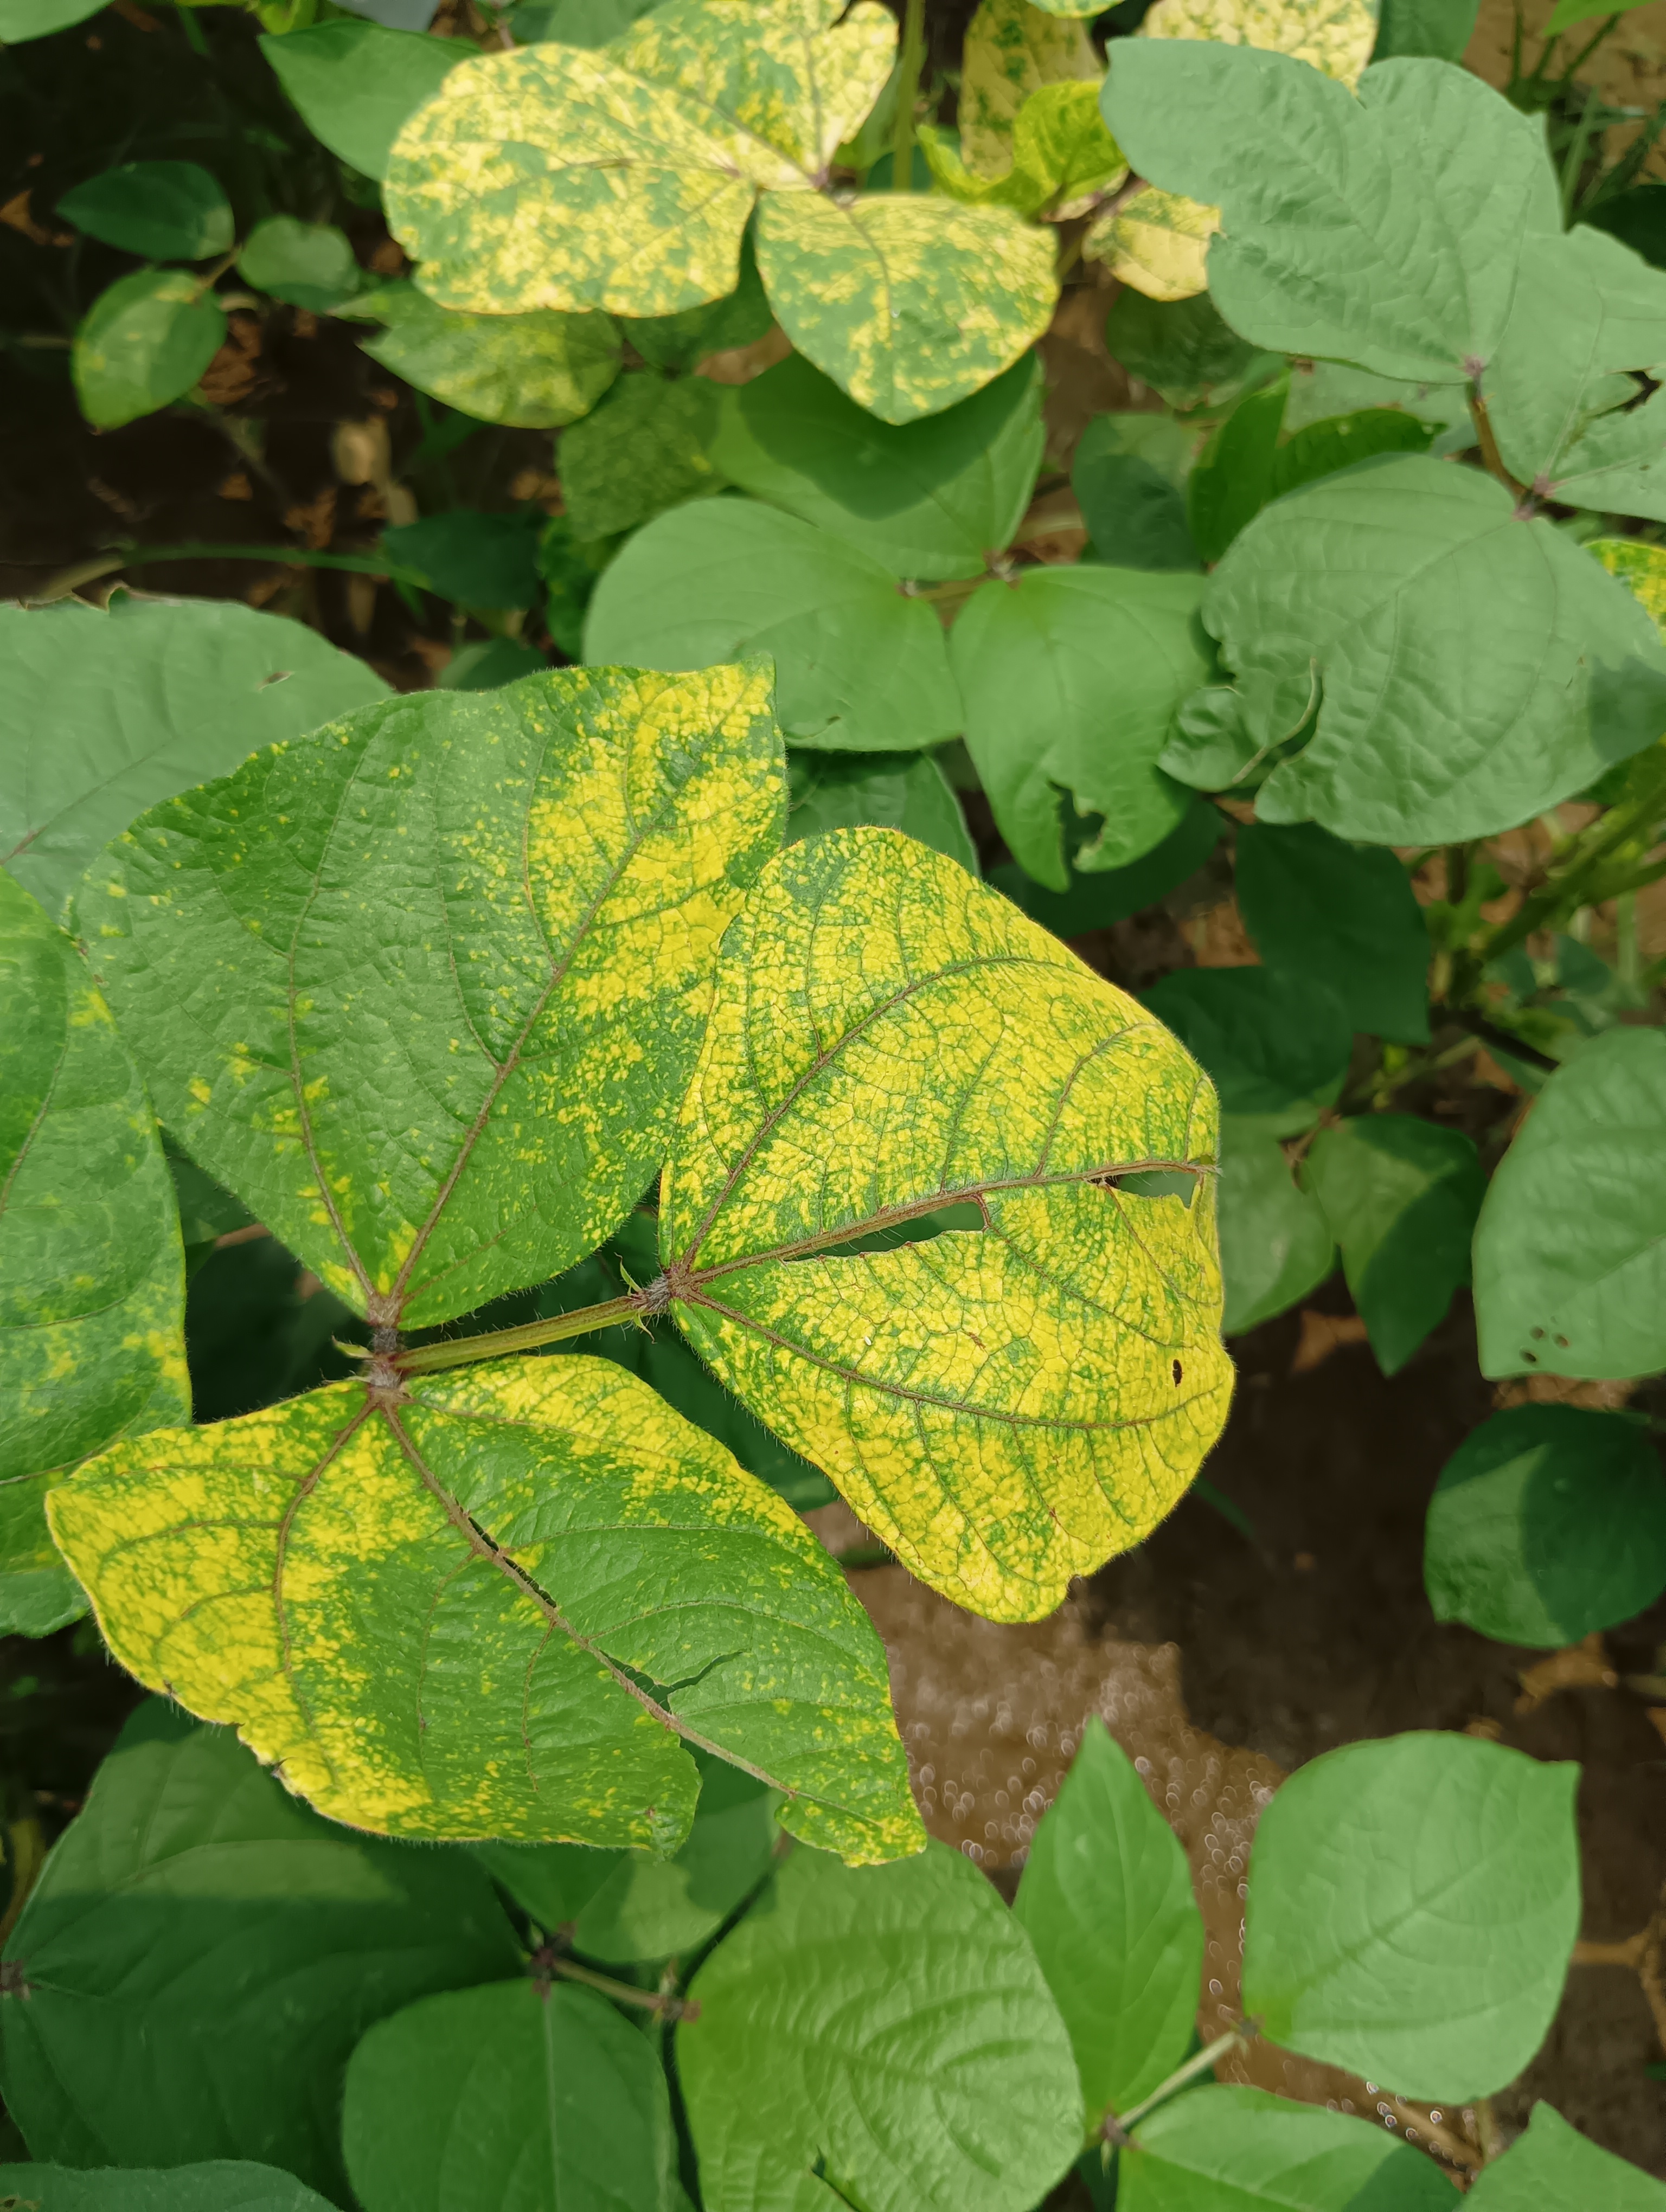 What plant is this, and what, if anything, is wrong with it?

mungbean, yellow mosaic
